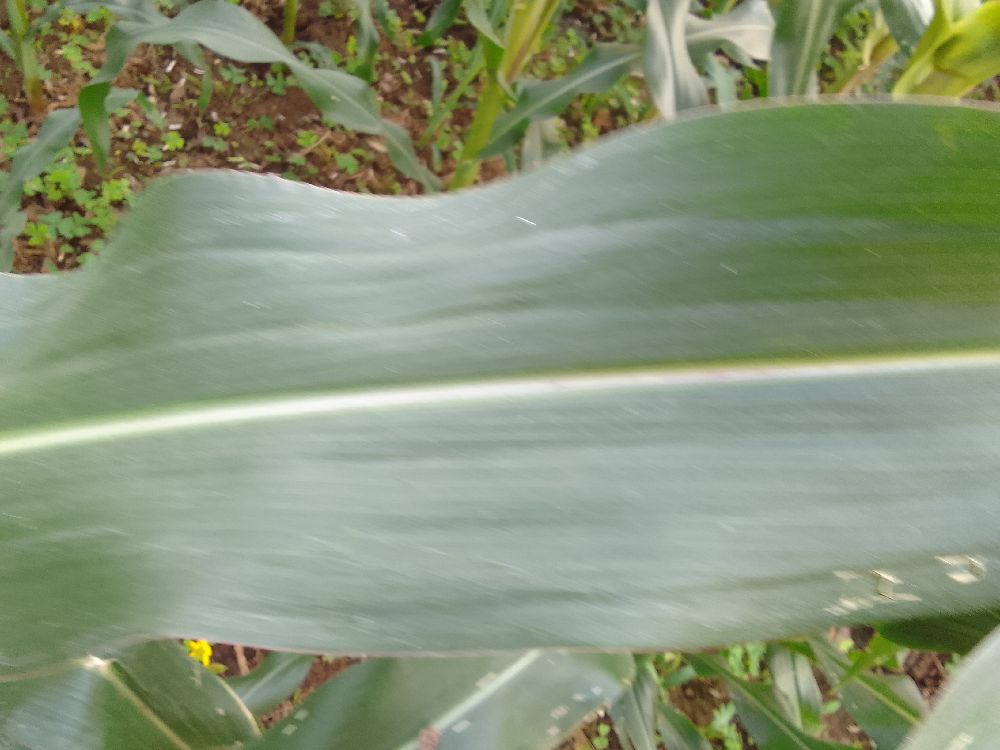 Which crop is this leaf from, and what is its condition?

maize, healthy
